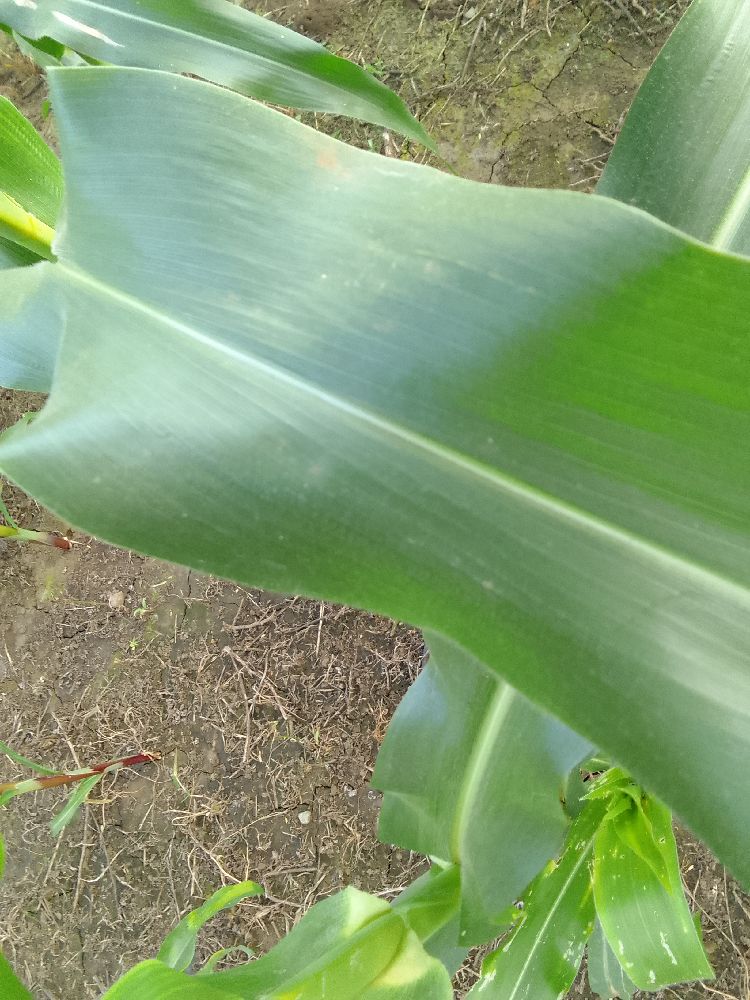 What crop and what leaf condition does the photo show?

maize, healthy
